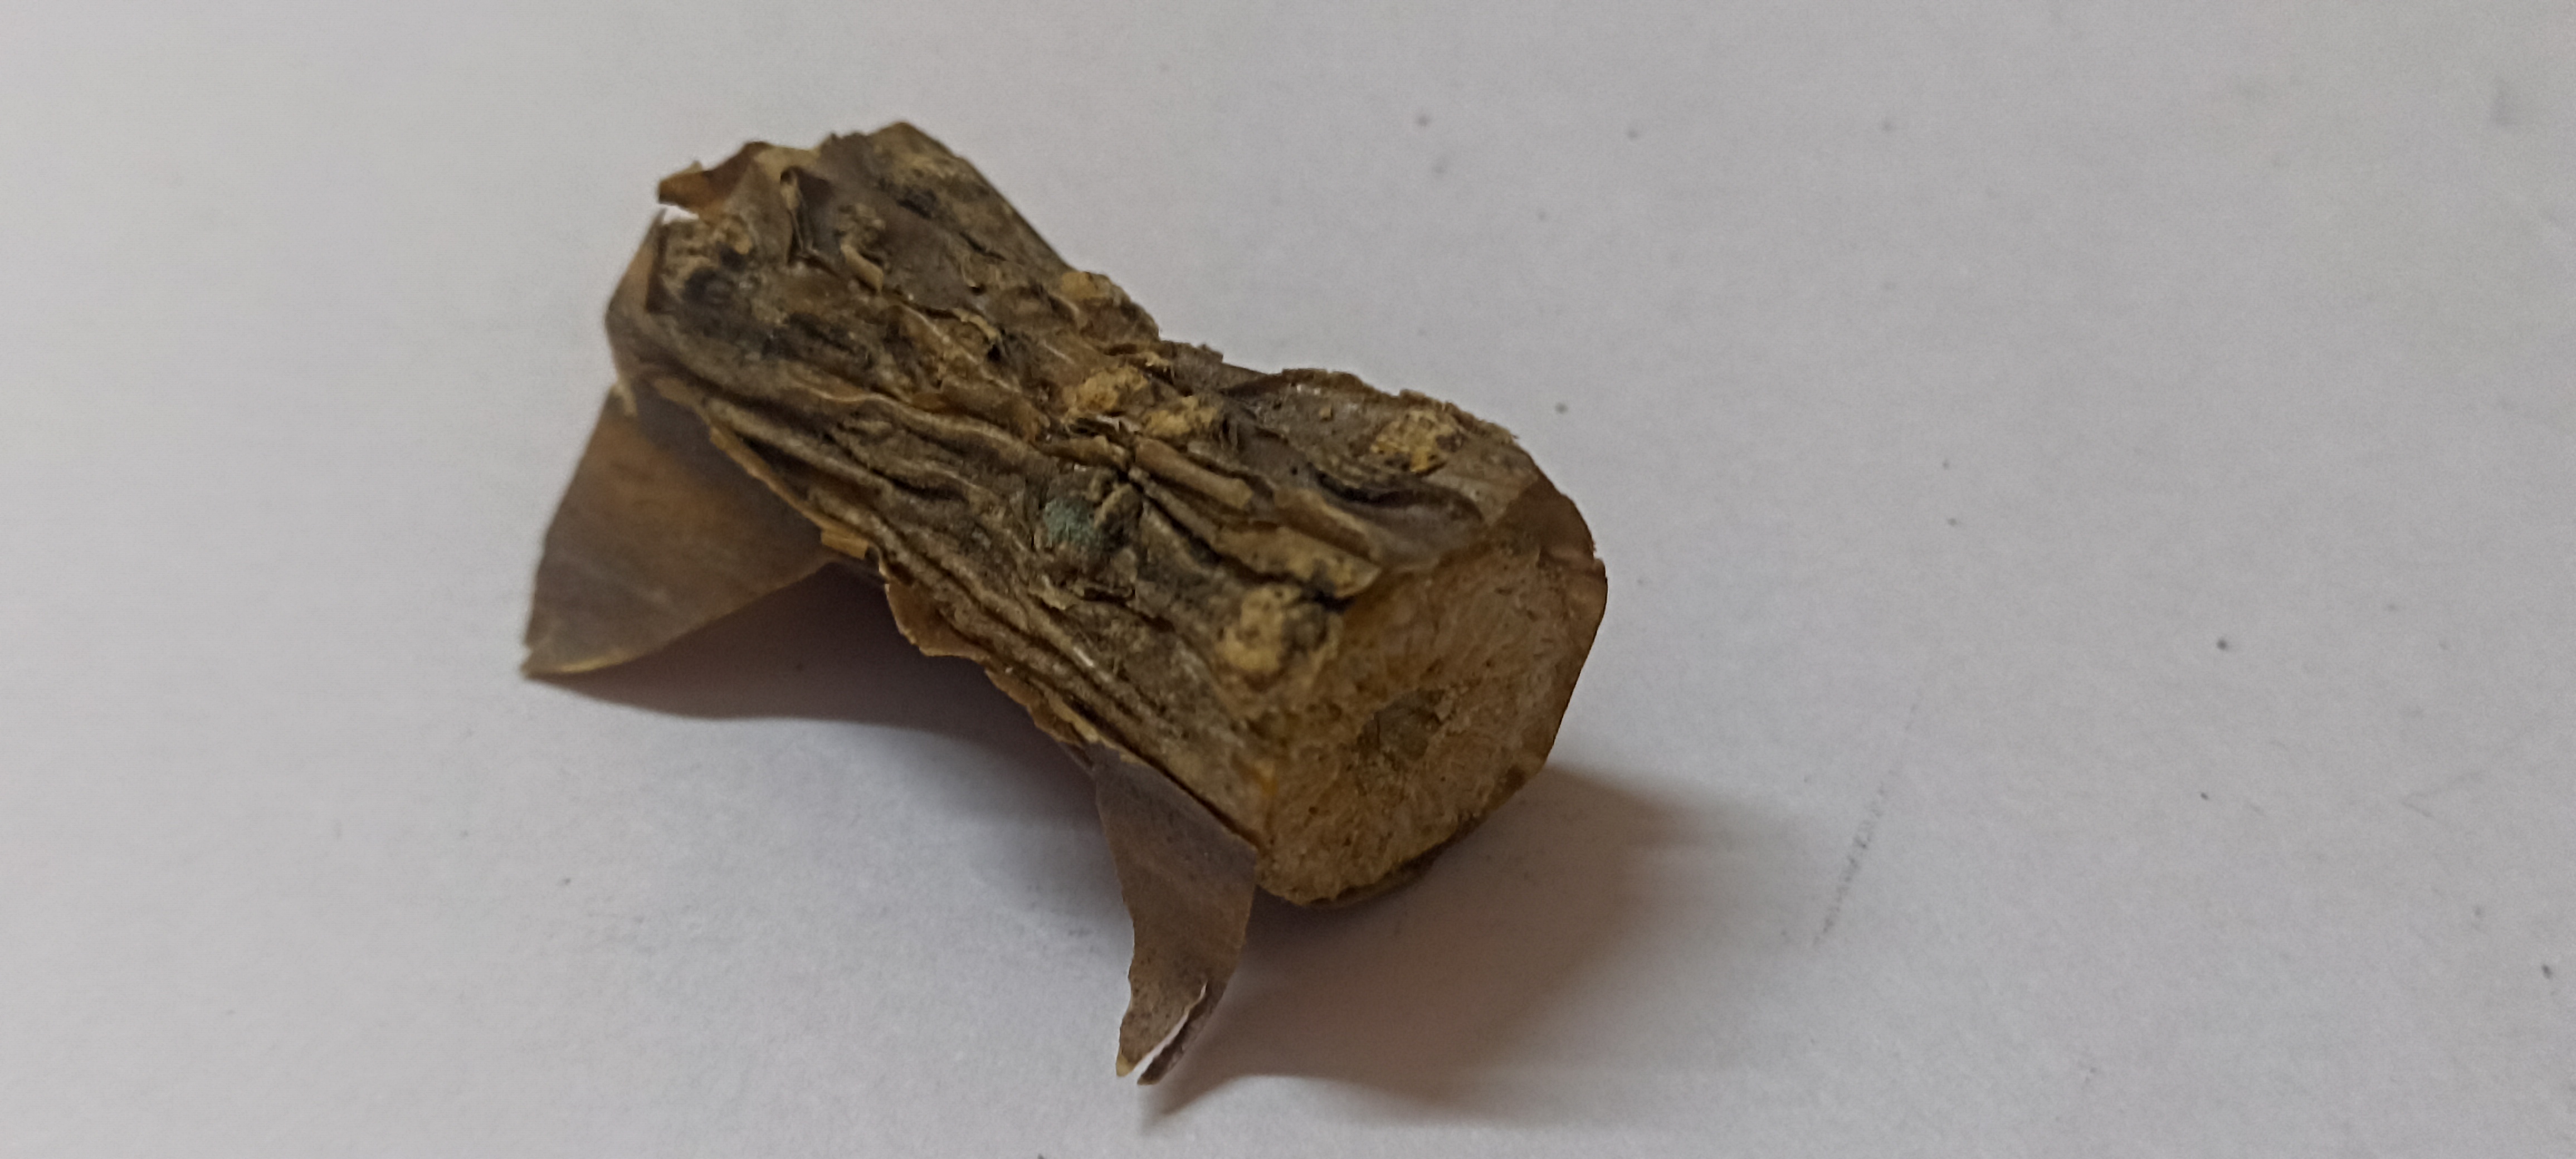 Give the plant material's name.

gulvel
